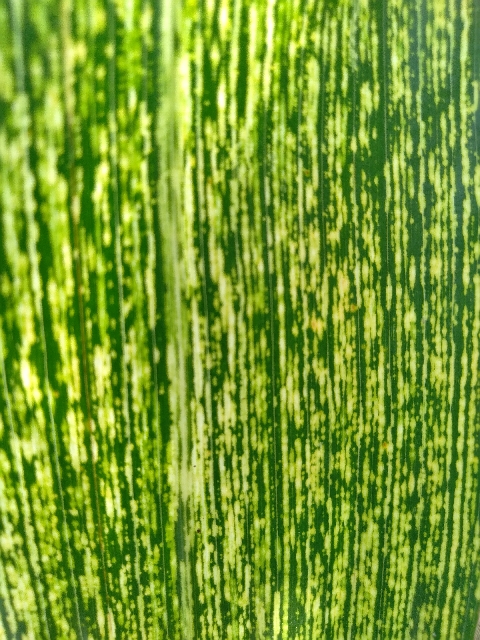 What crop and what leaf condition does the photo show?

maize, maize streak virus
